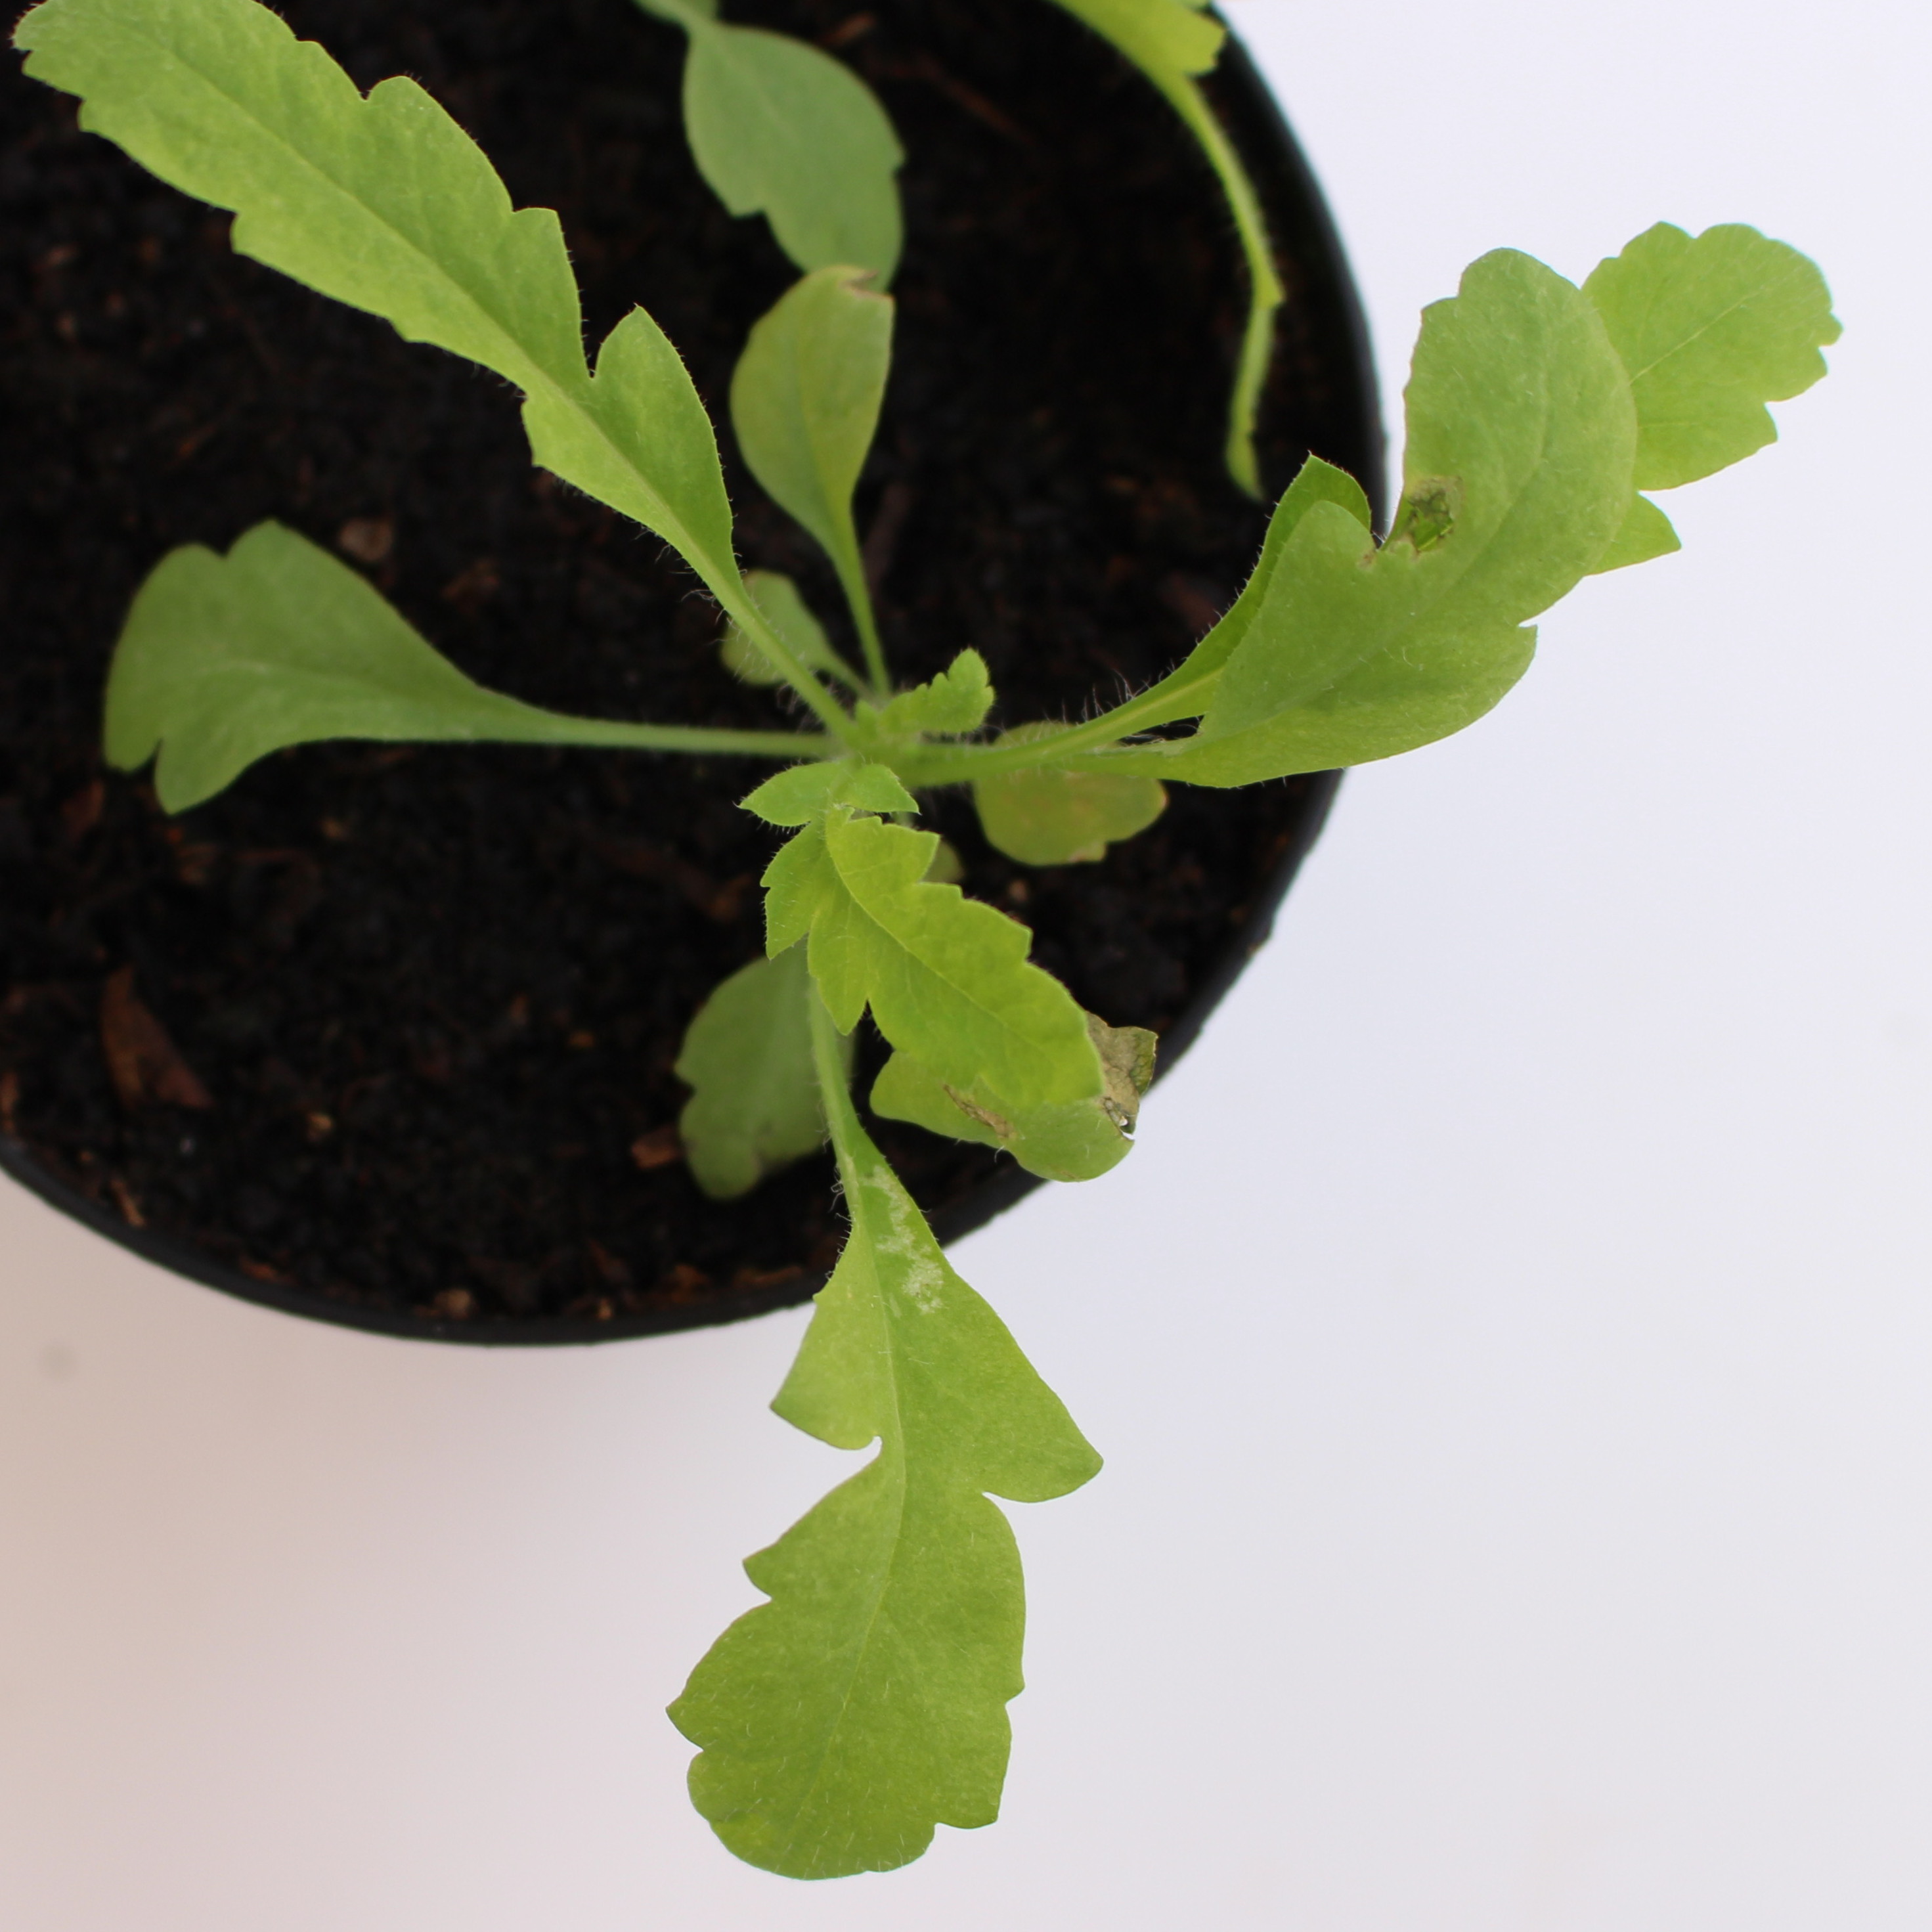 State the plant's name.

Papaver rhoeas
